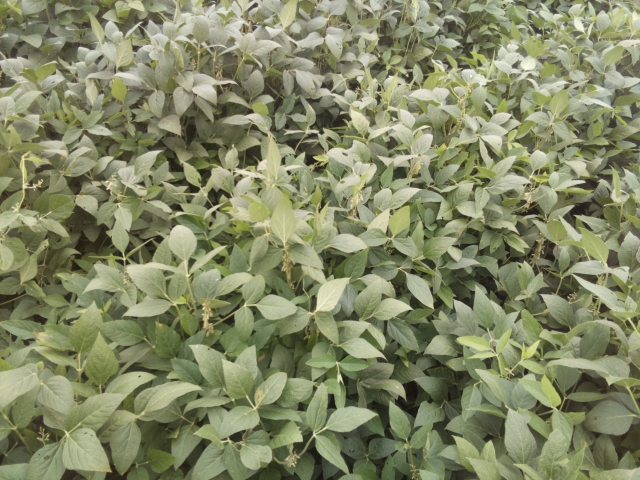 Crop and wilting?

soybean, slight leaflet or petiole turgor loss in upper canopy
